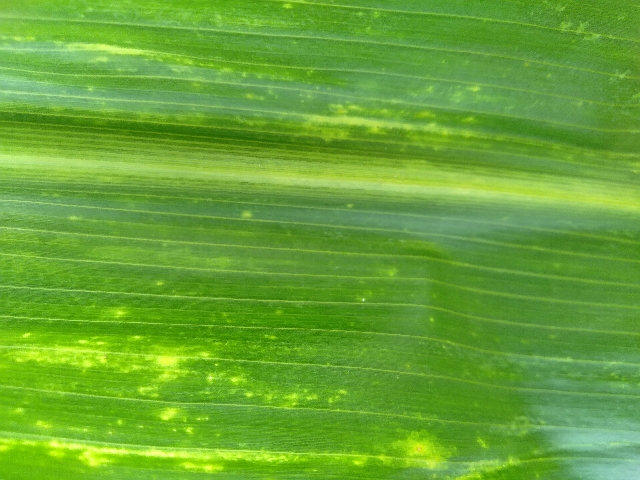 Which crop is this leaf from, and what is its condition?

maize, maize lethal necrosis
